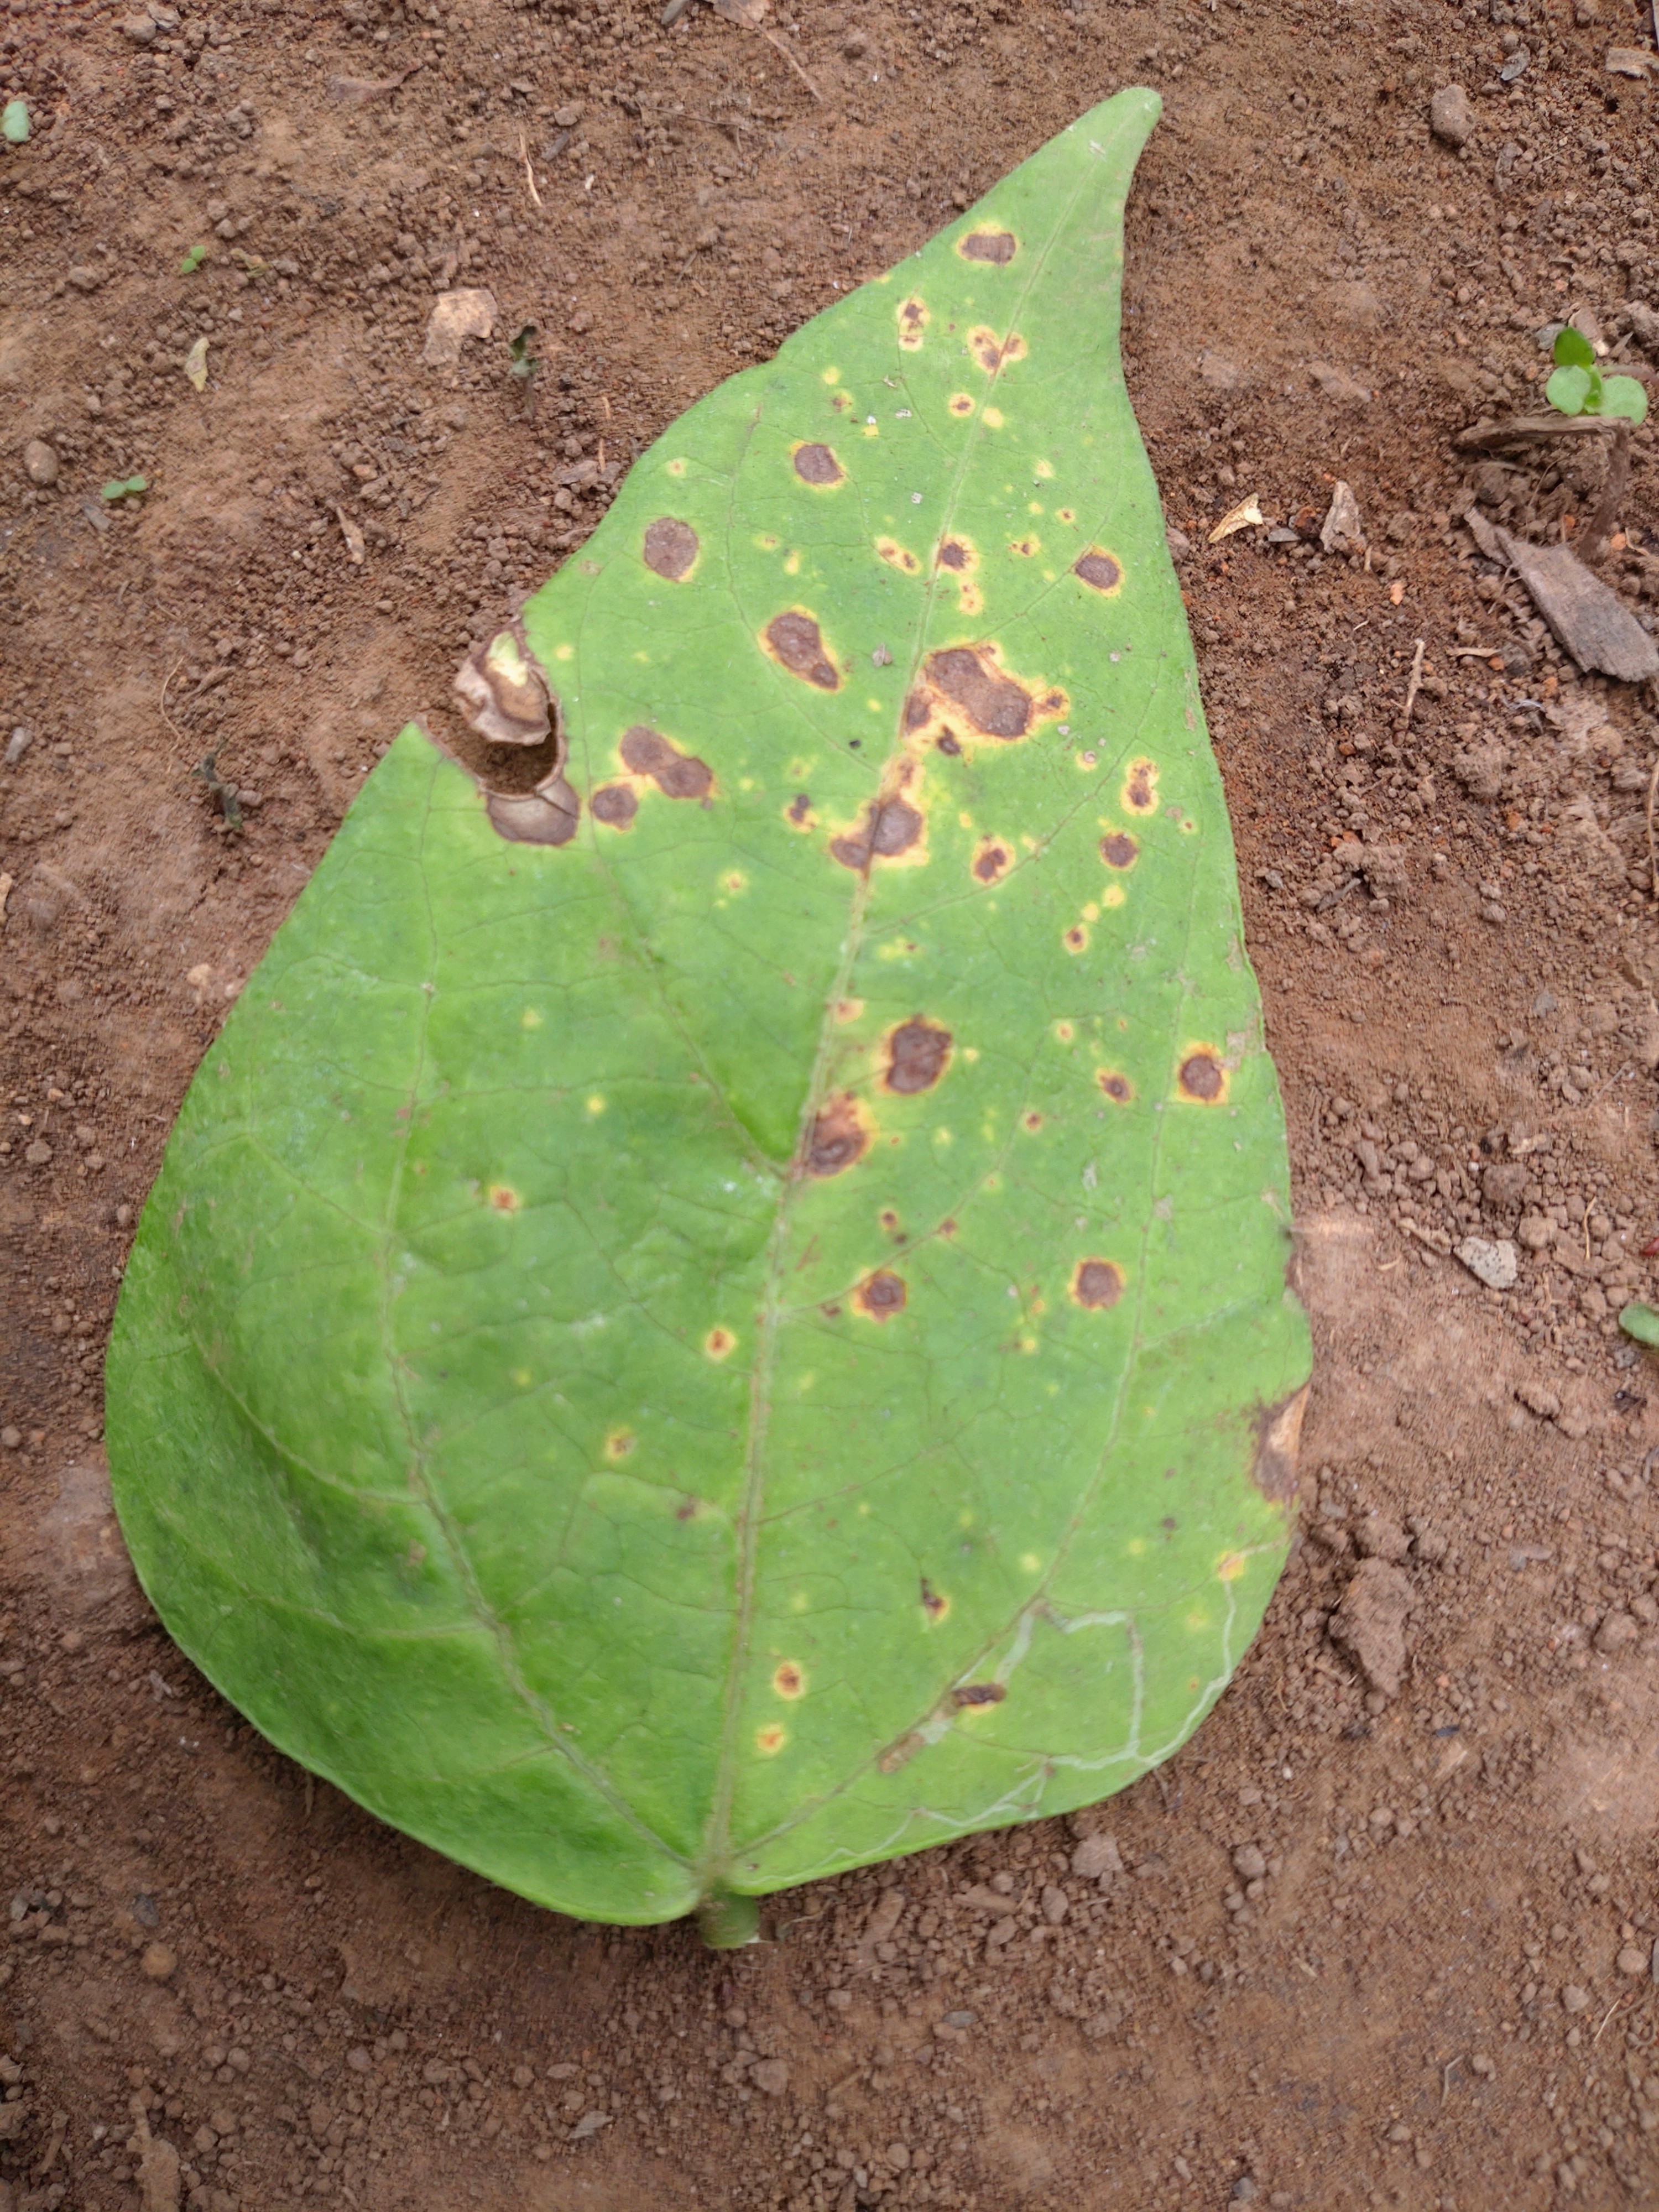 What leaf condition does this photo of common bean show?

rust
